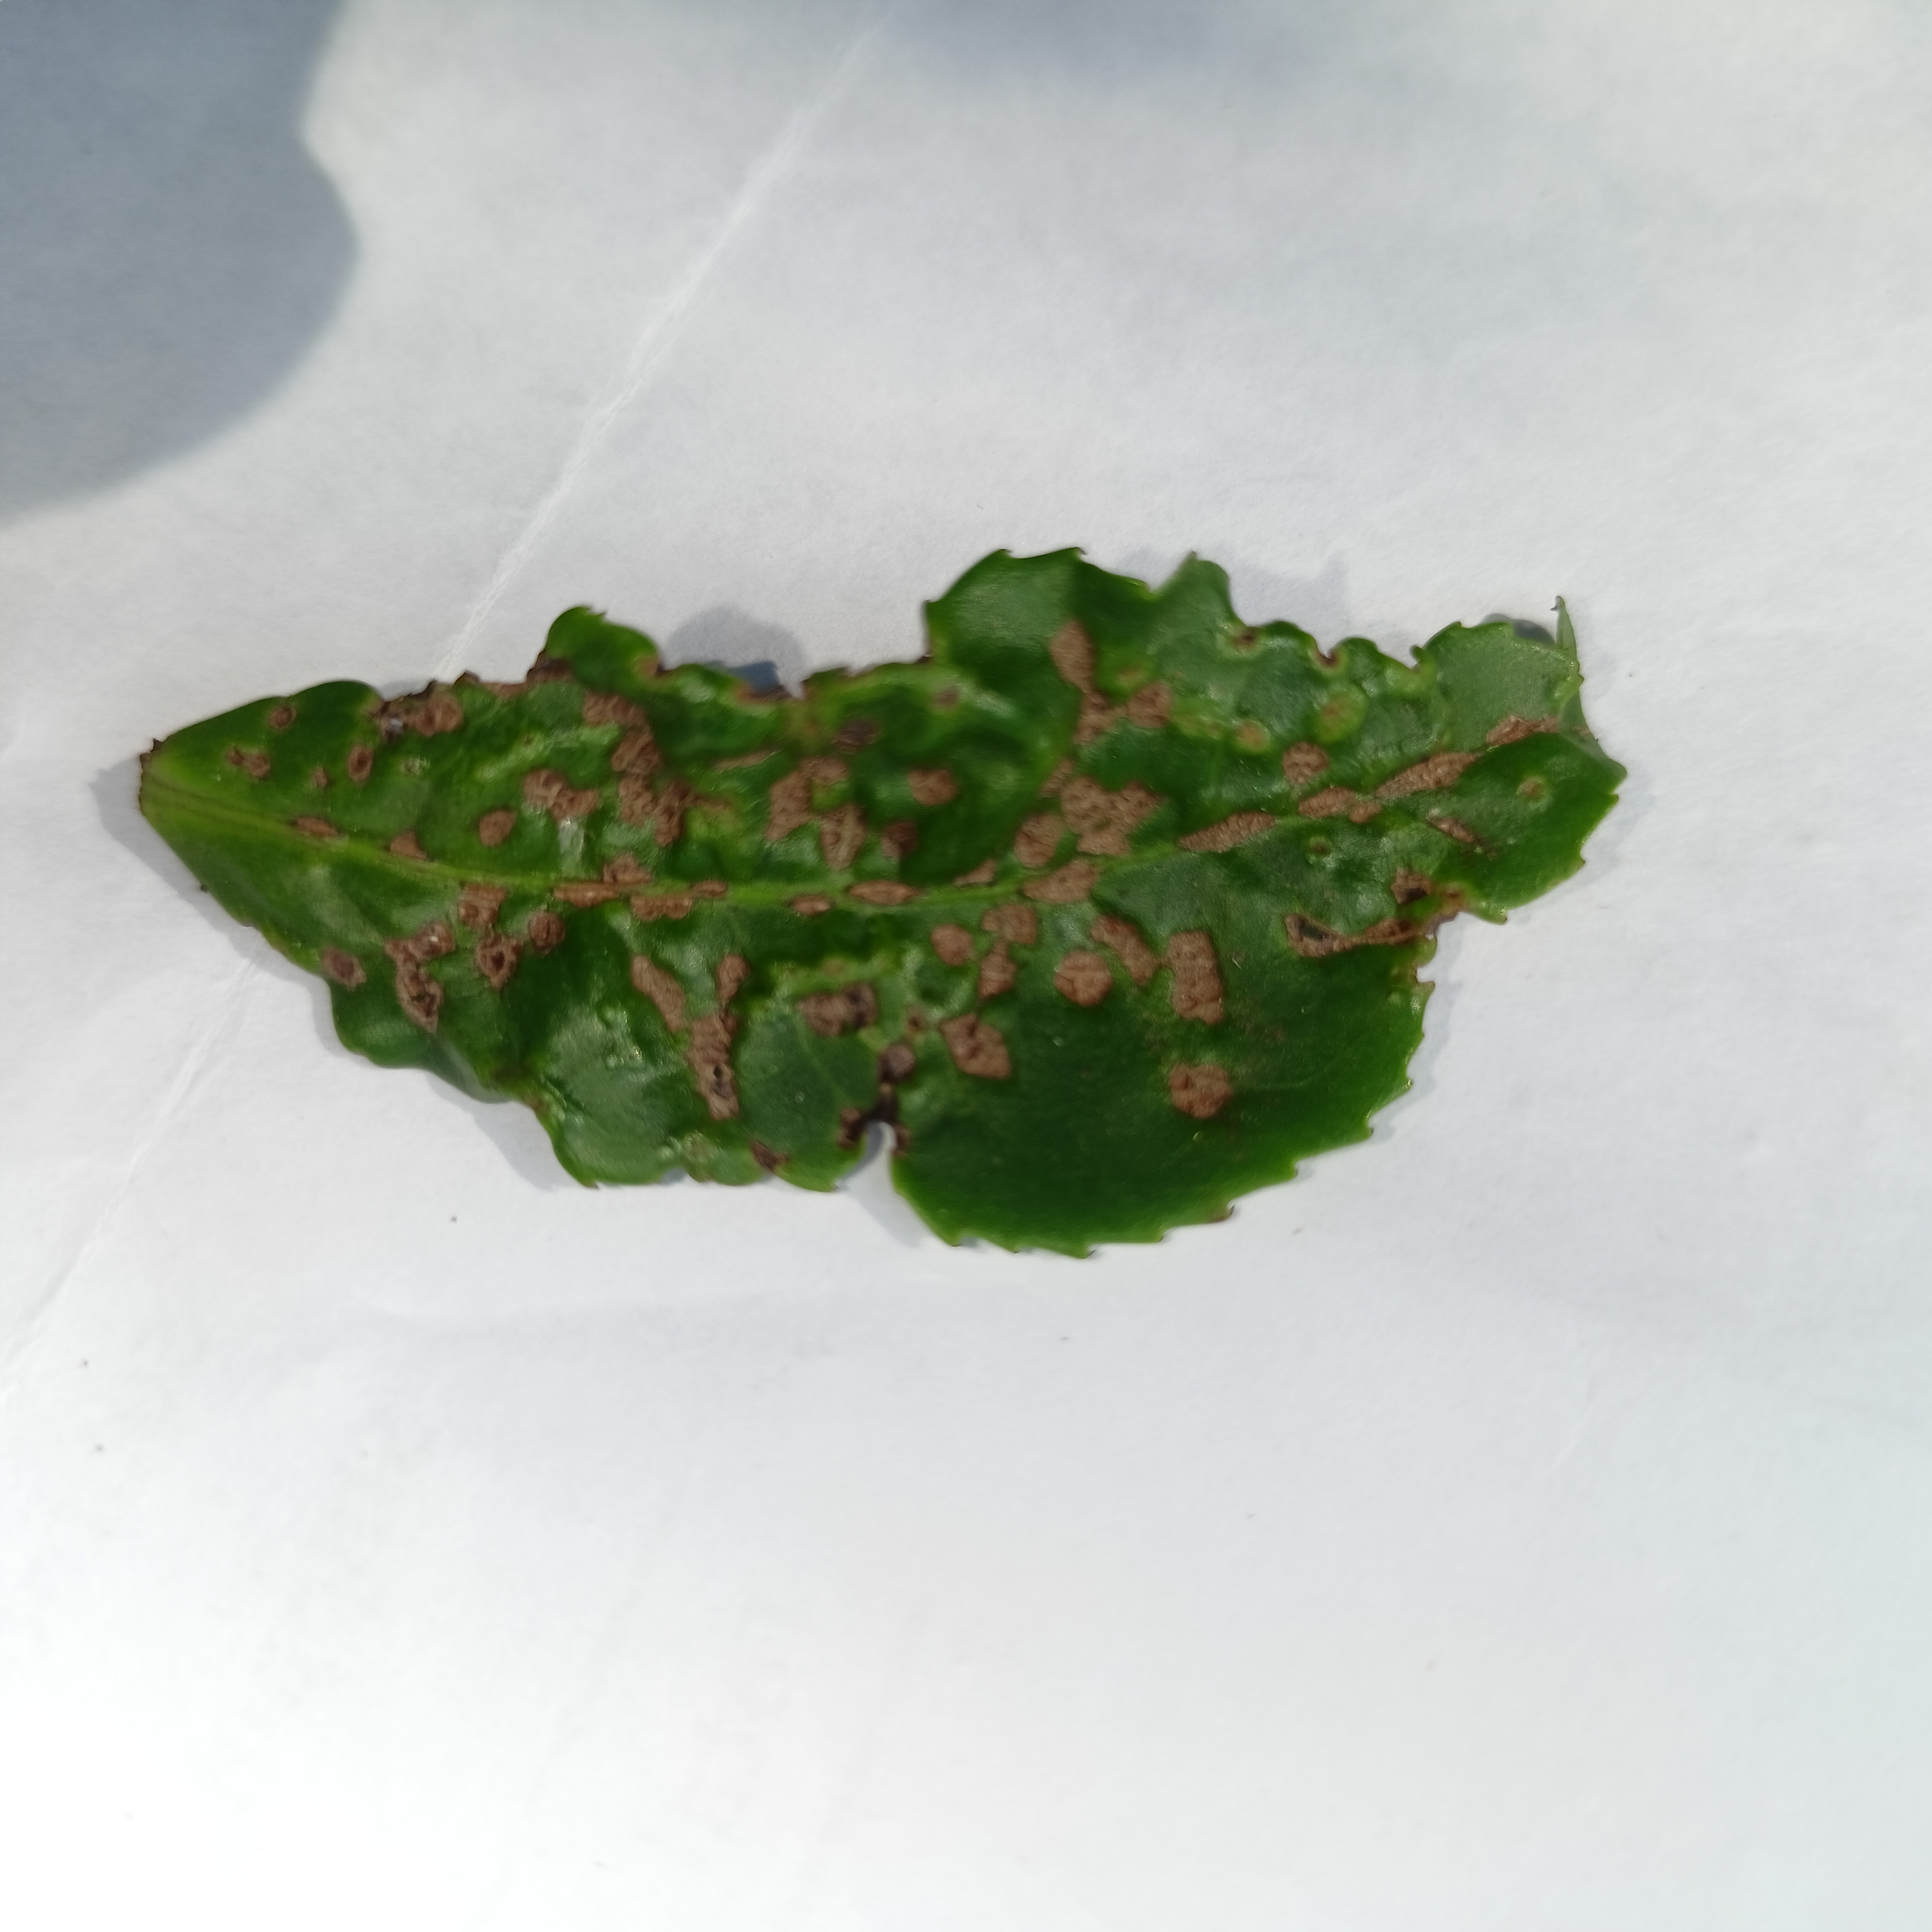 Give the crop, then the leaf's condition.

tea, helopeltis
